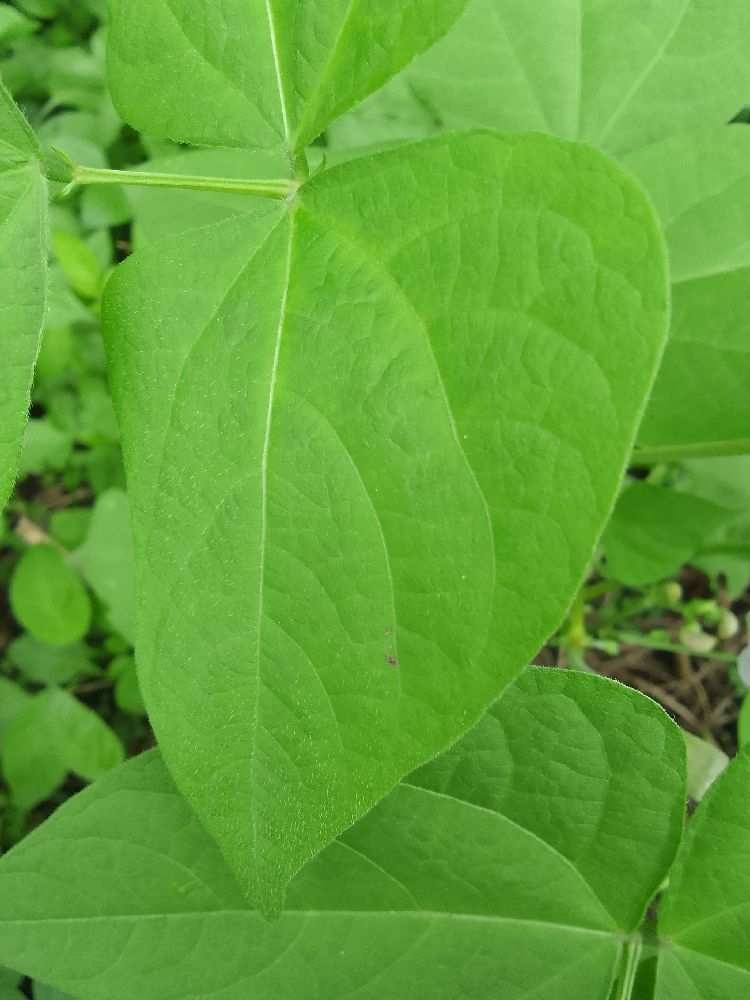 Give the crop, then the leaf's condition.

common bean, healthy
